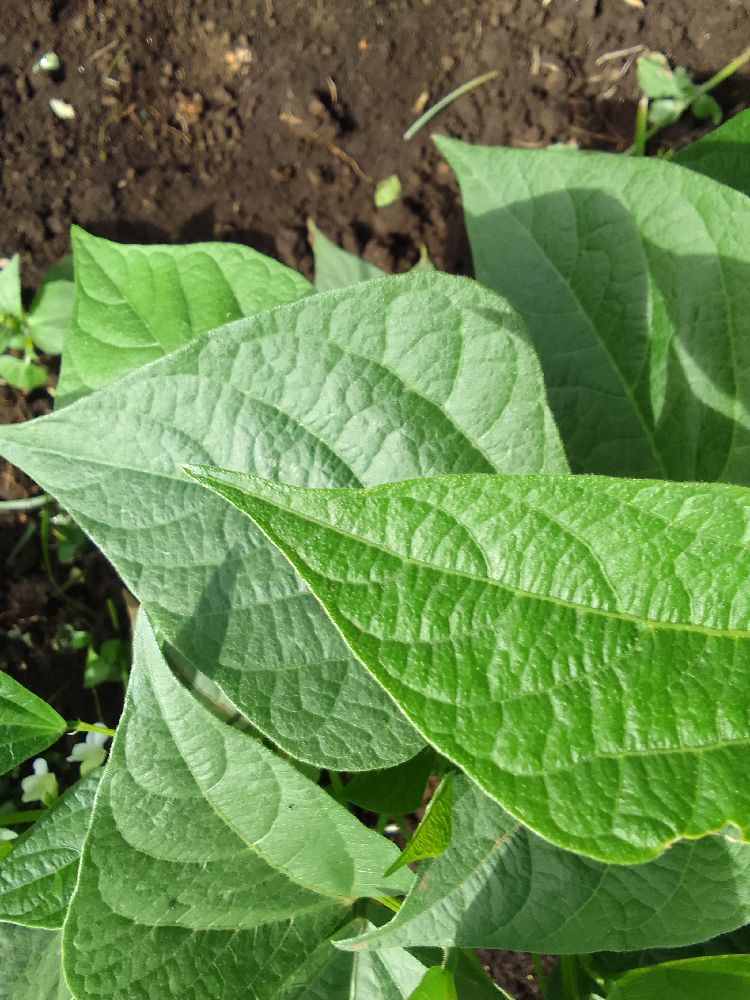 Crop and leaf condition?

common bean, healthy
